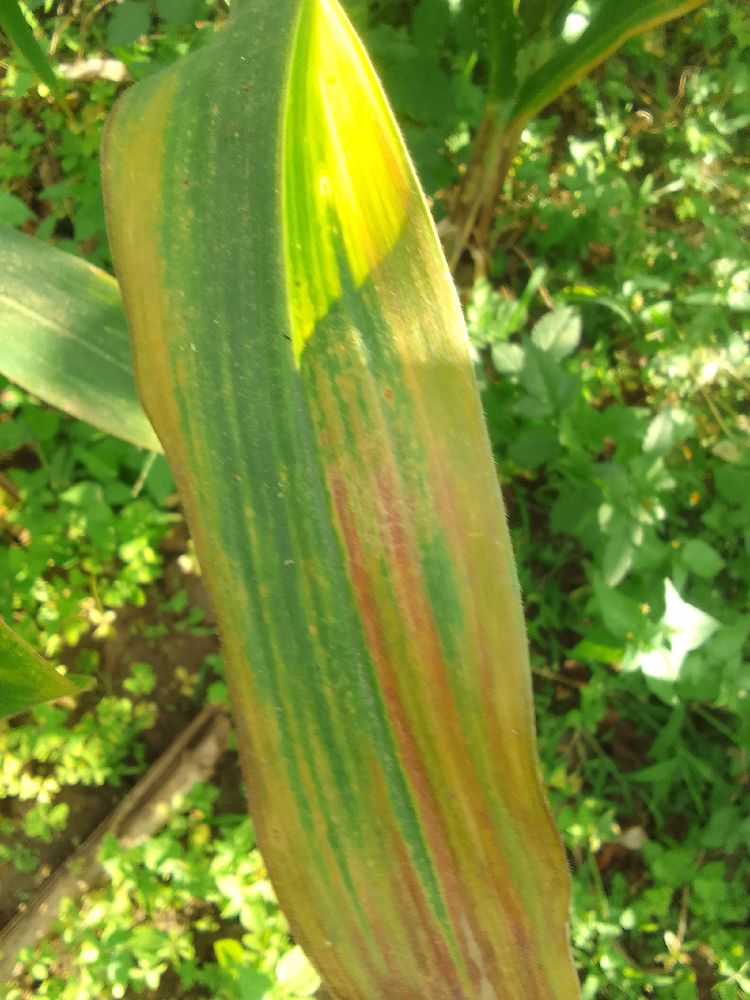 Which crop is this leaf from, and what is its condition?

maize, maize lethal necrosis
